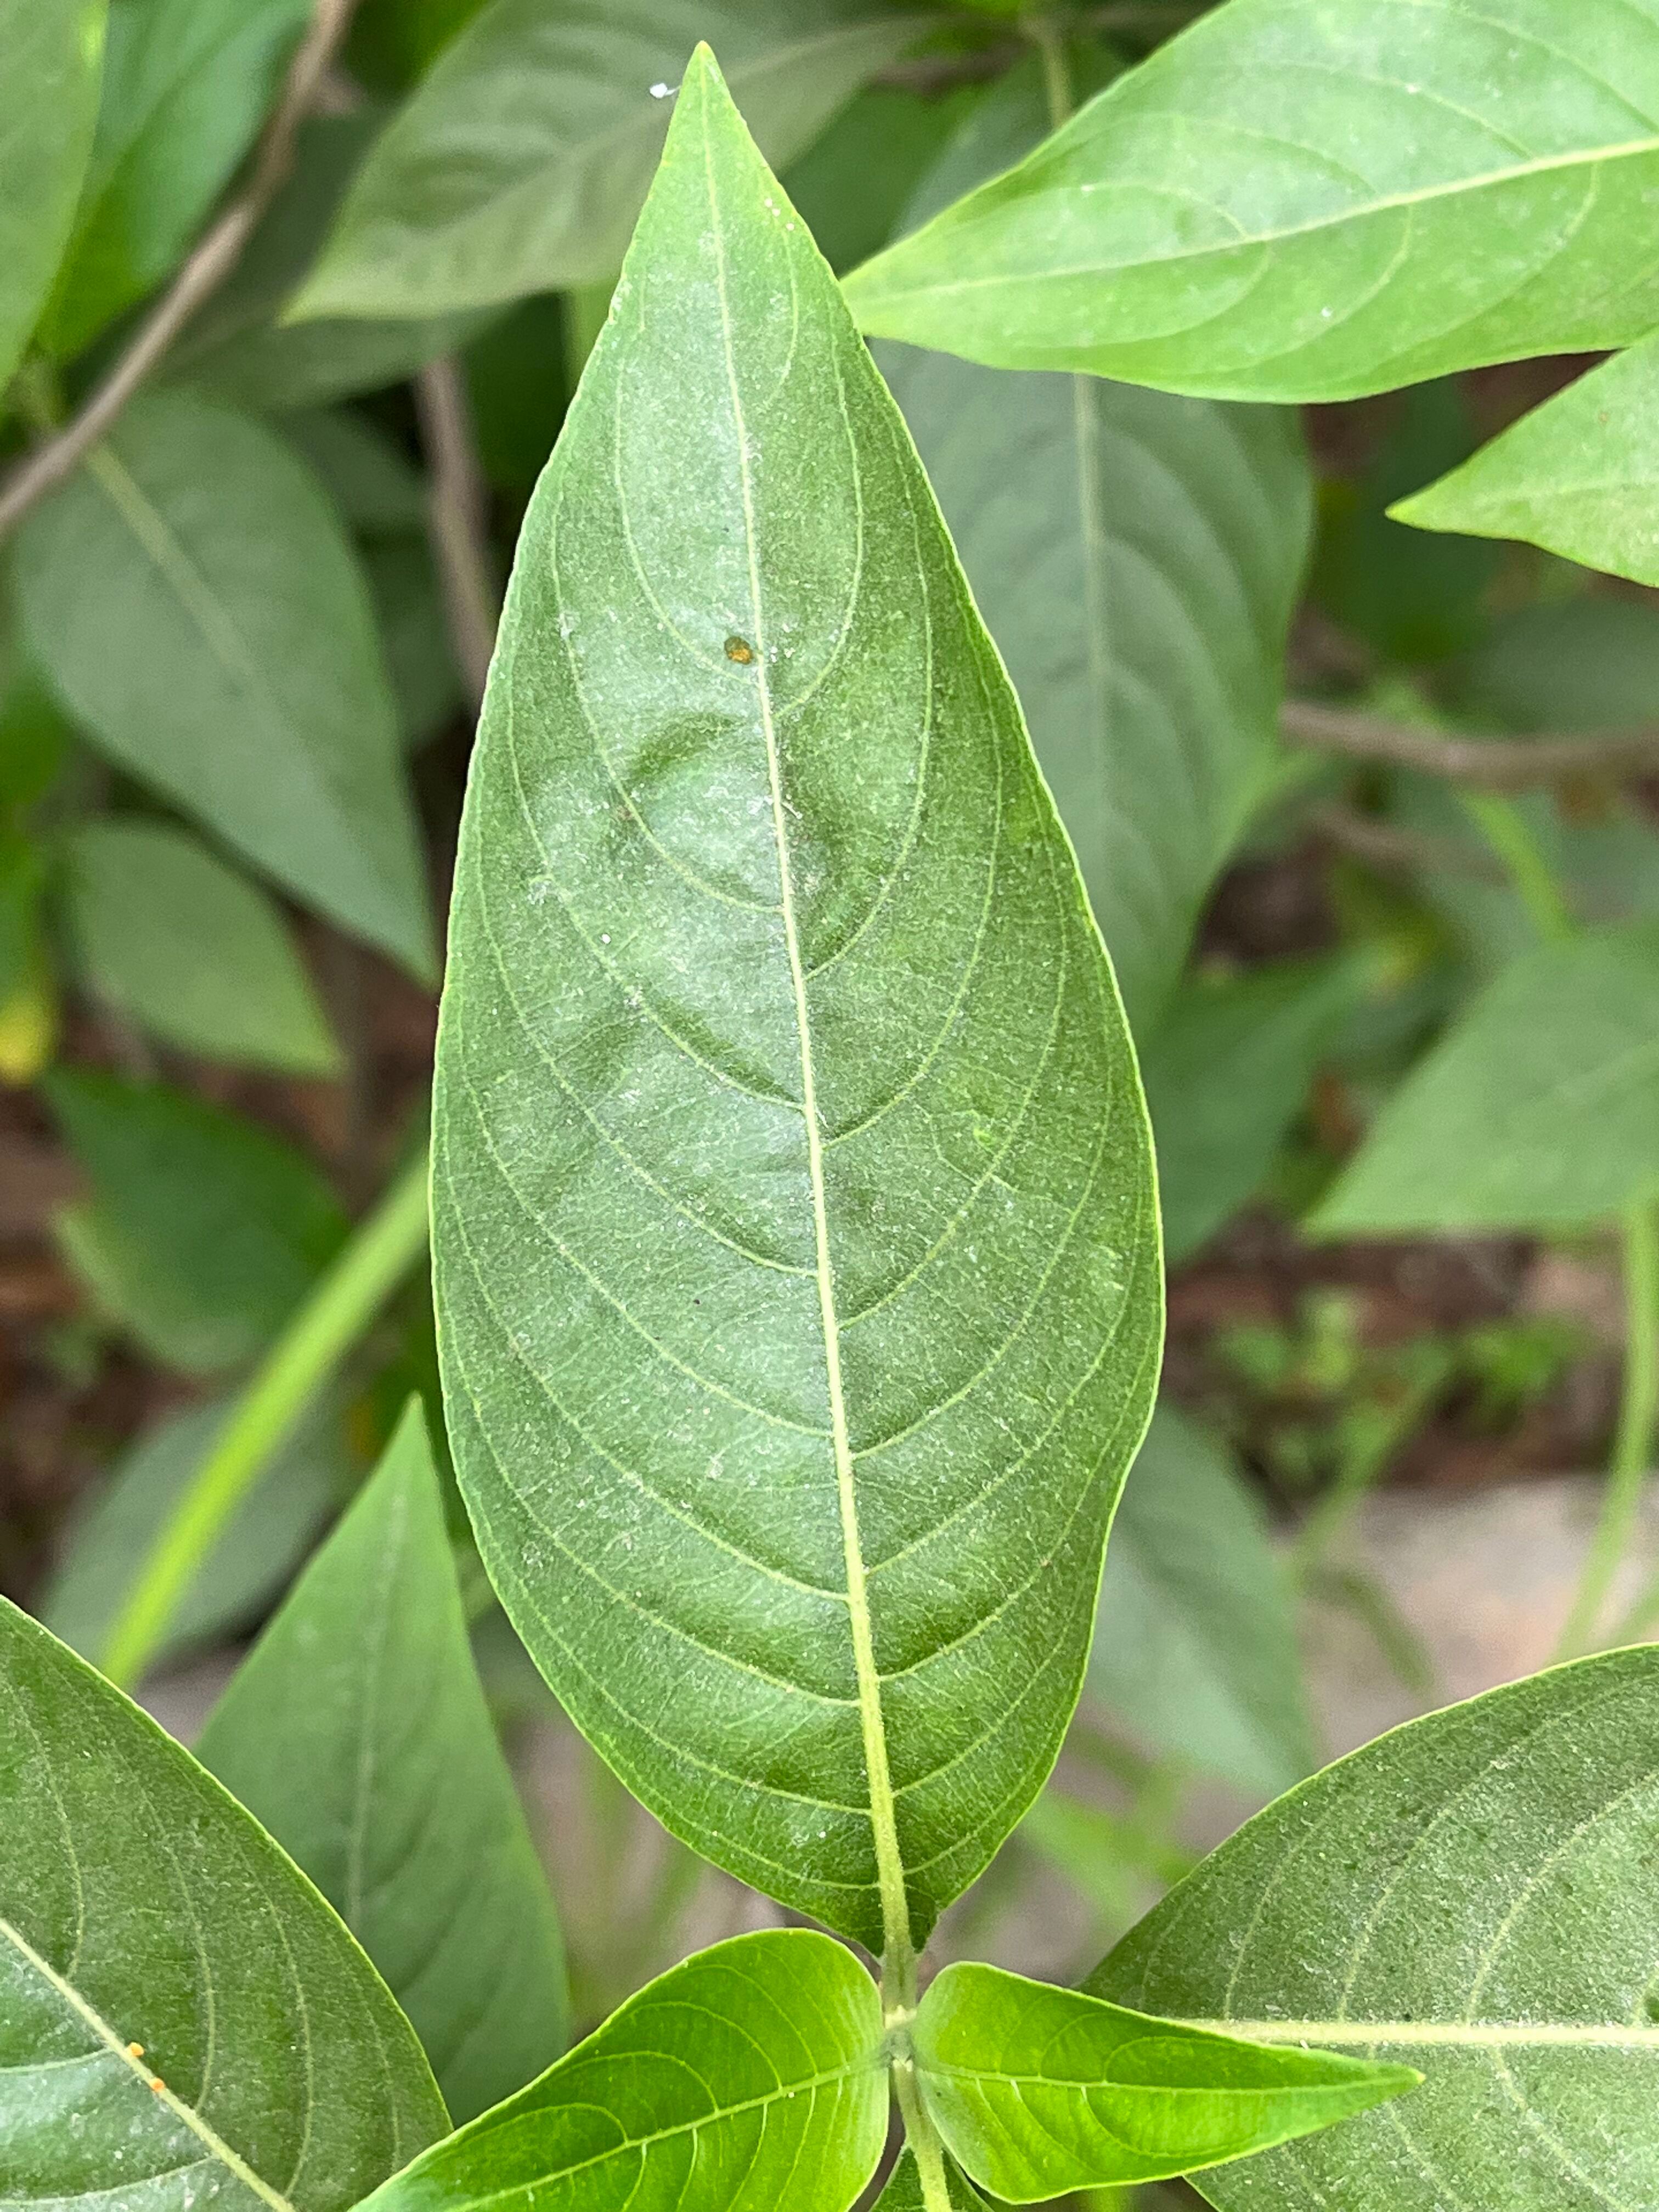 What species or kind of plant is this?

vasaka
